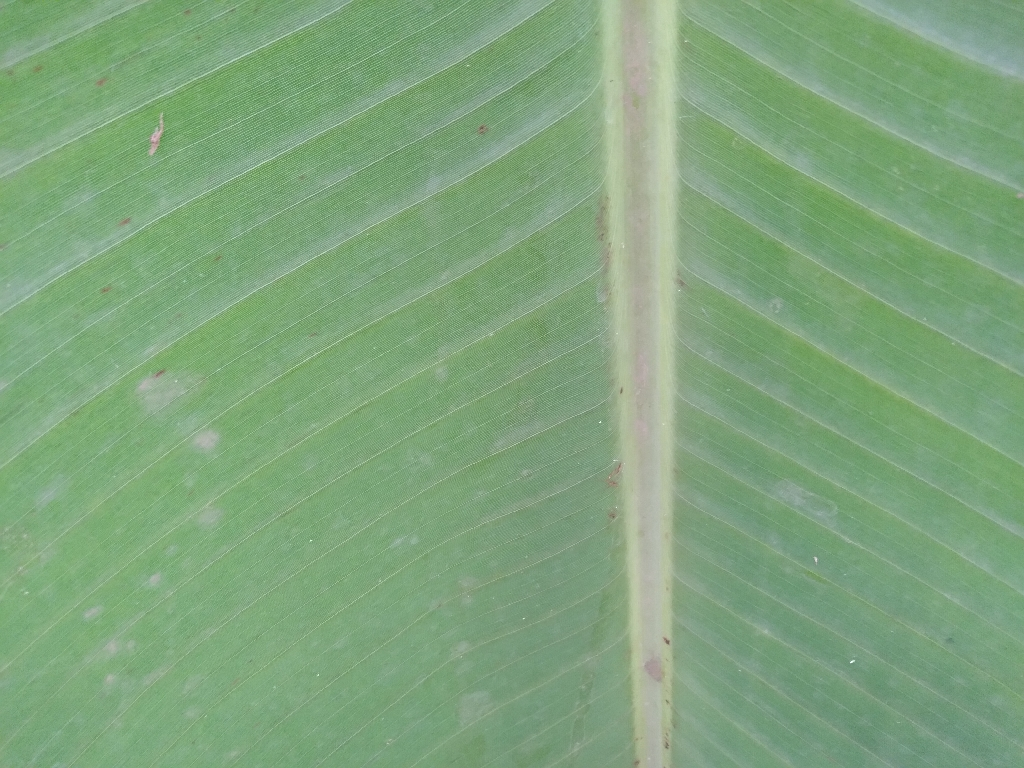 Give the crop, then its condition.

banana, healthy
